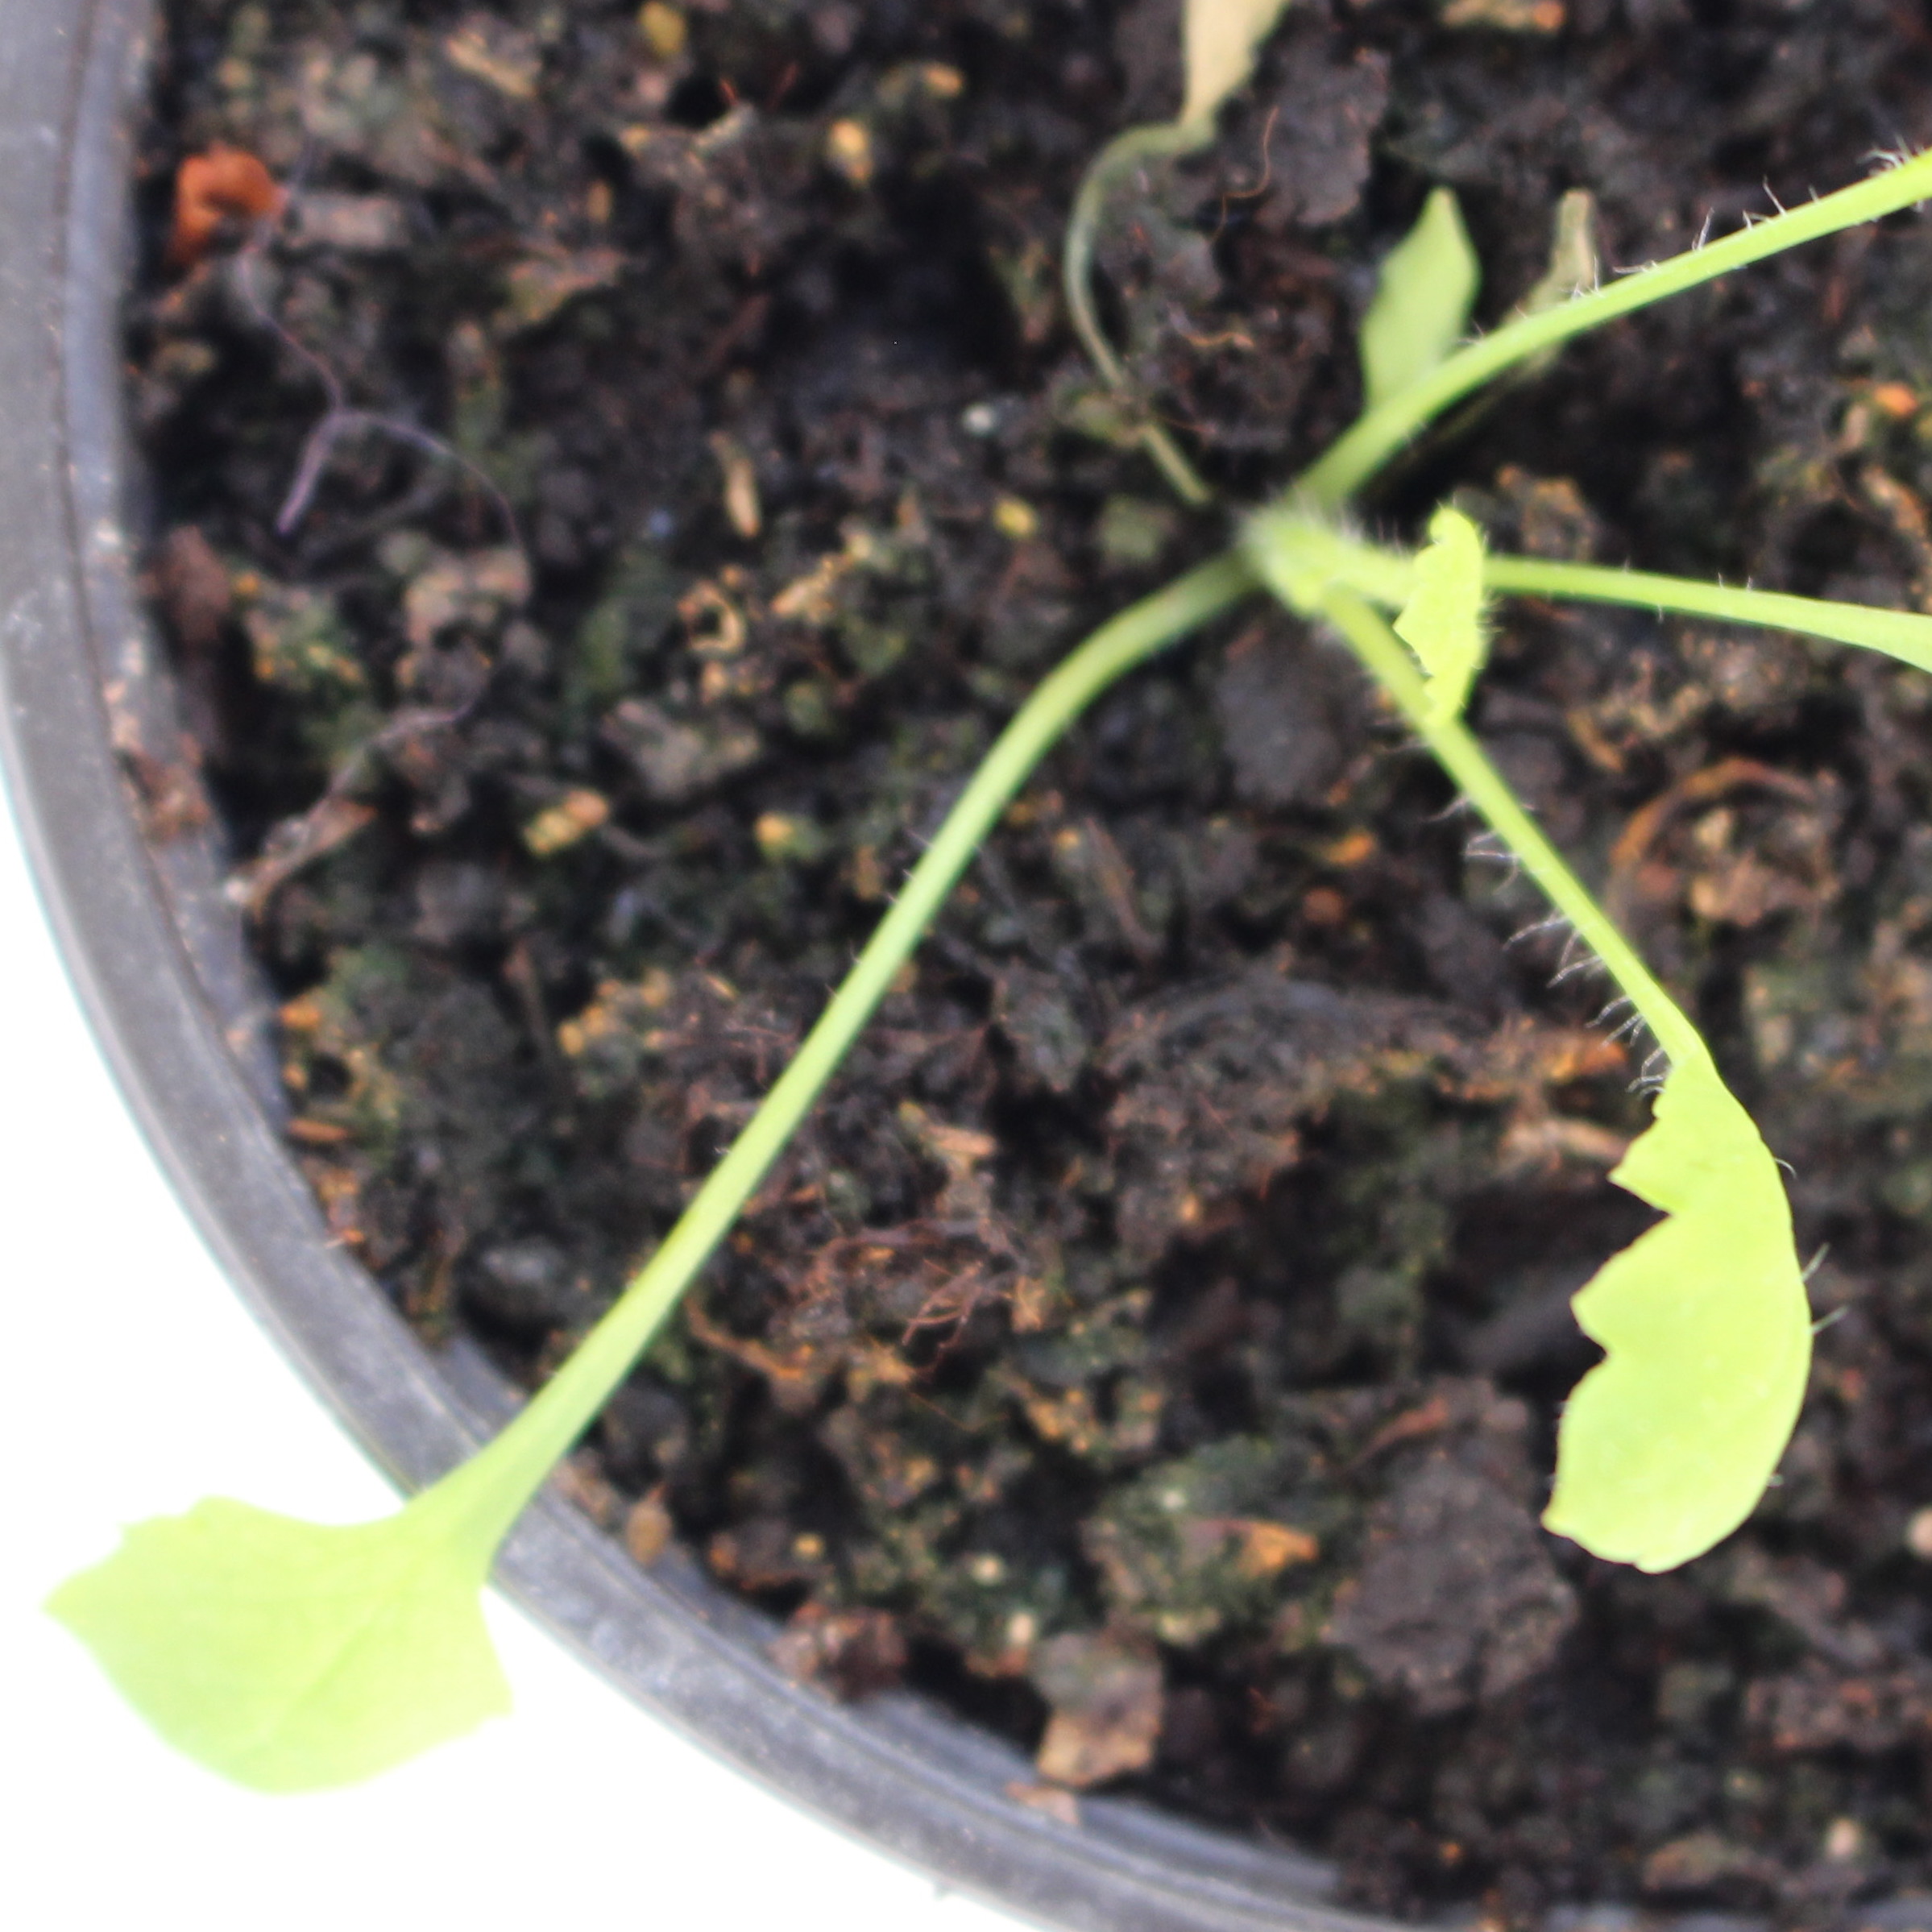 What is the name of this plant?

Papaver rhoeas
